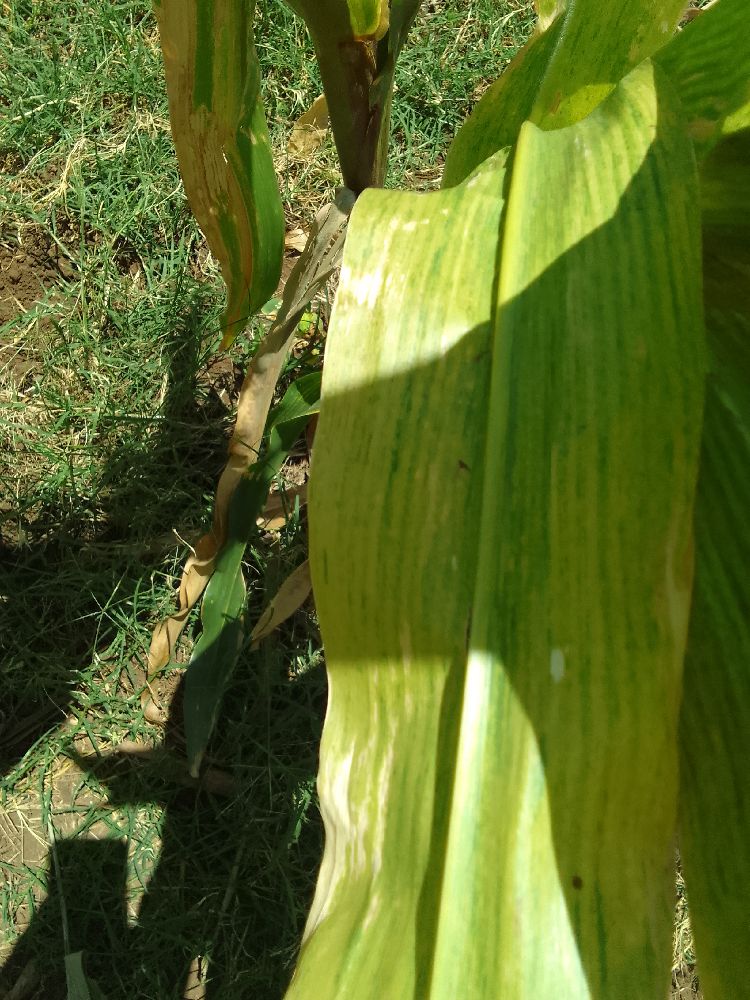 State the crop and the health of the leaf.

maize, maize lethal necrosis
